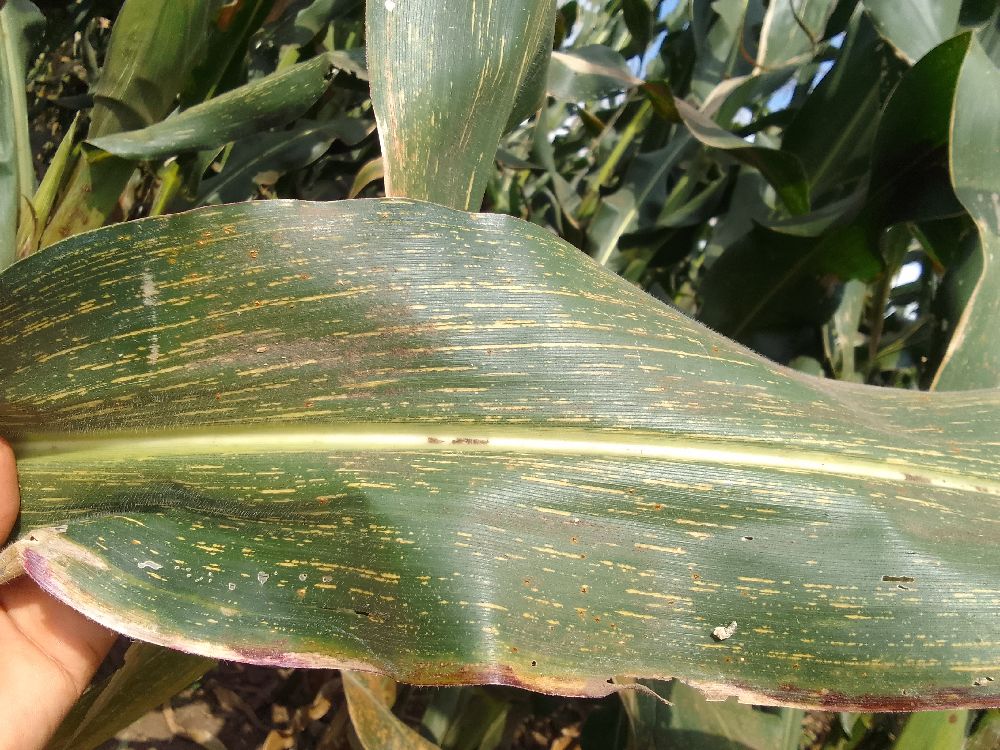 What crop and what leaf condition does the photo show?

maize, maize streak virus
